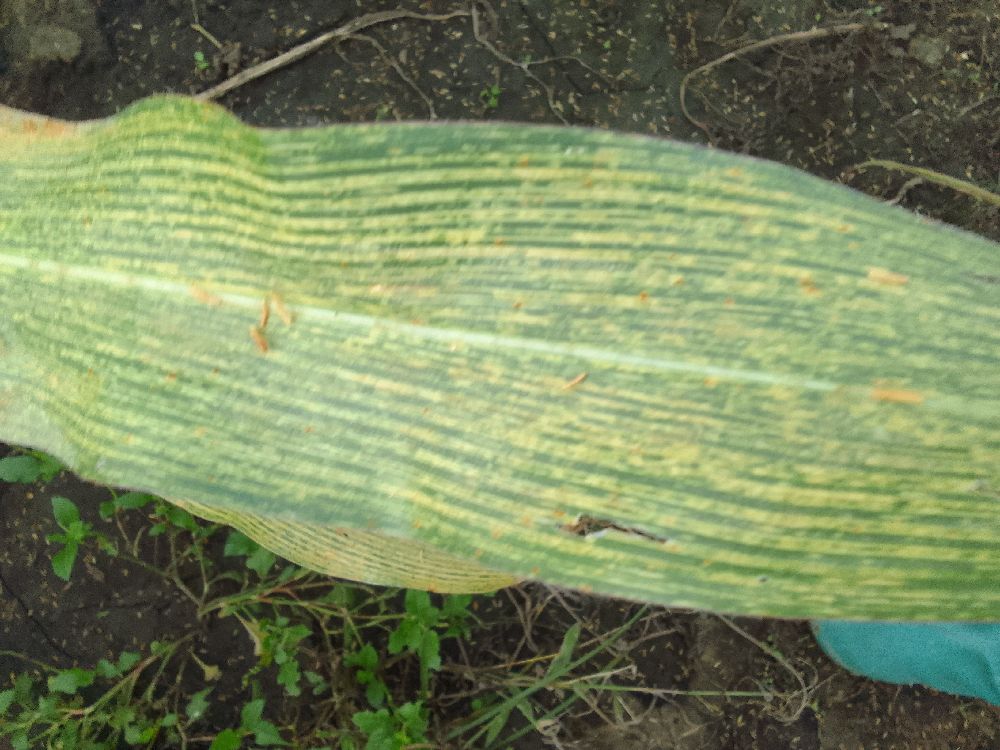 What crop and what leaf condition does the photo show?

maize, maize streak virus
